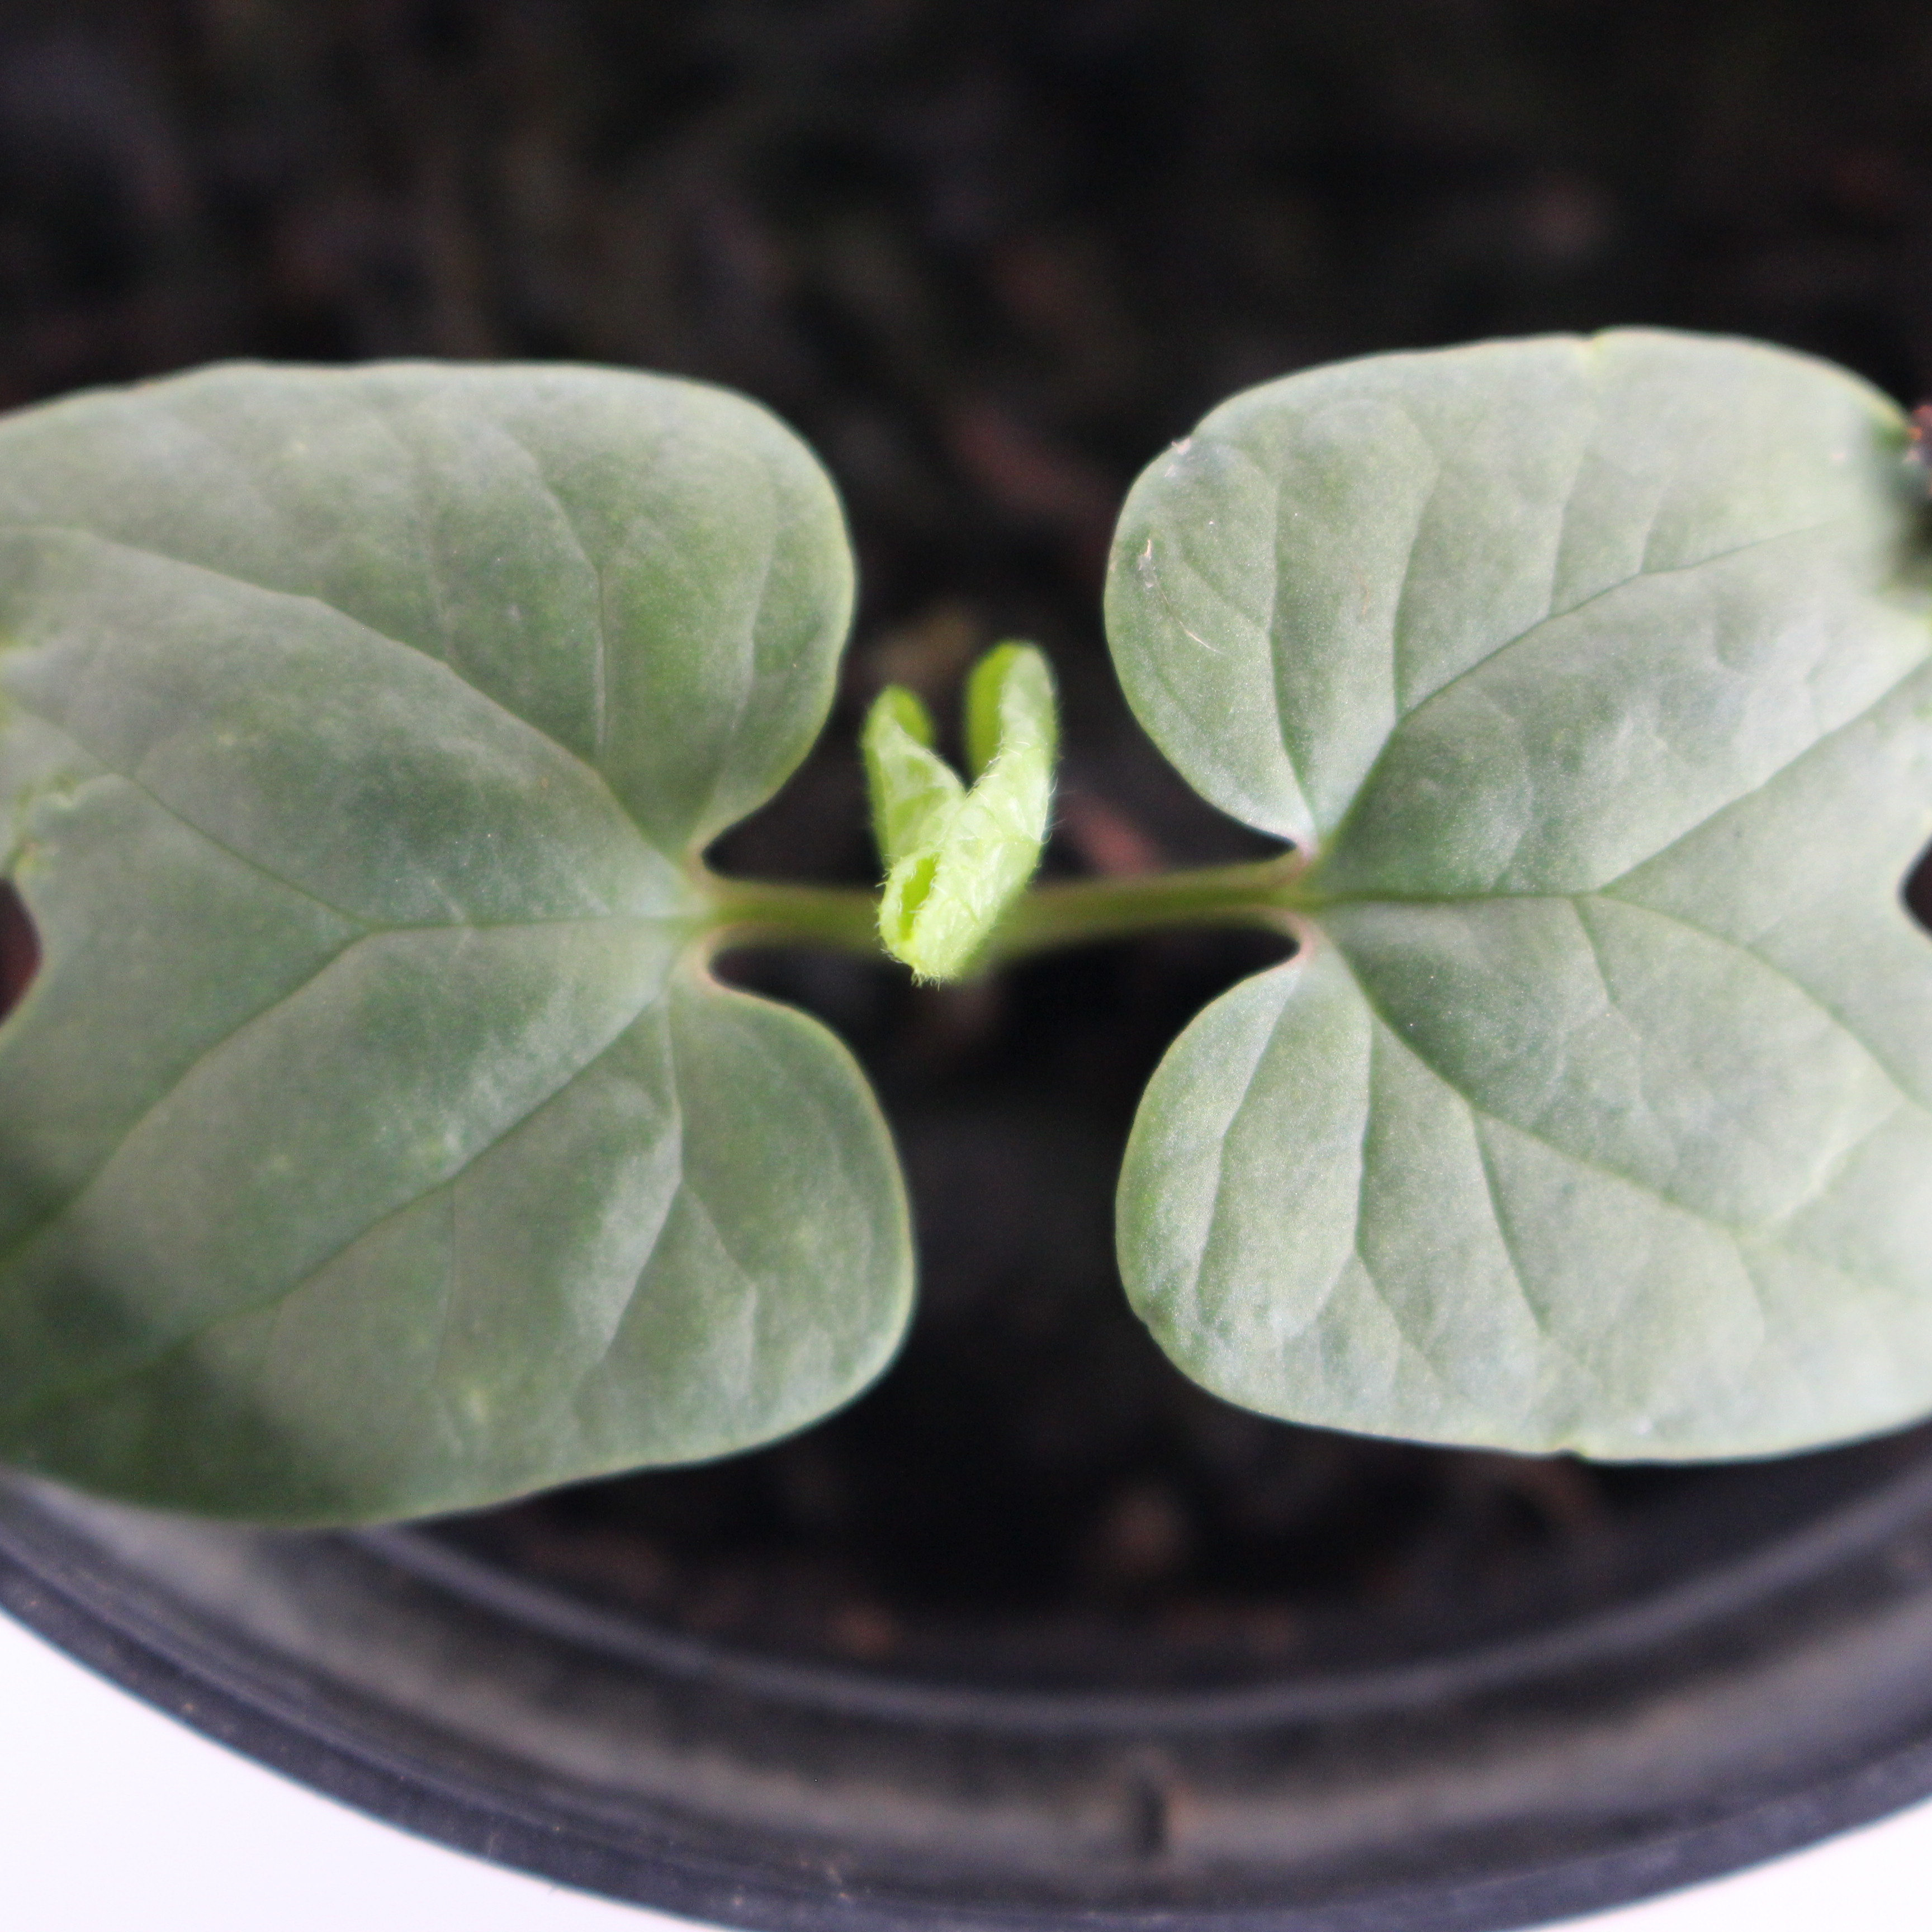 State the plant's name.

Convolvulus arvensis
